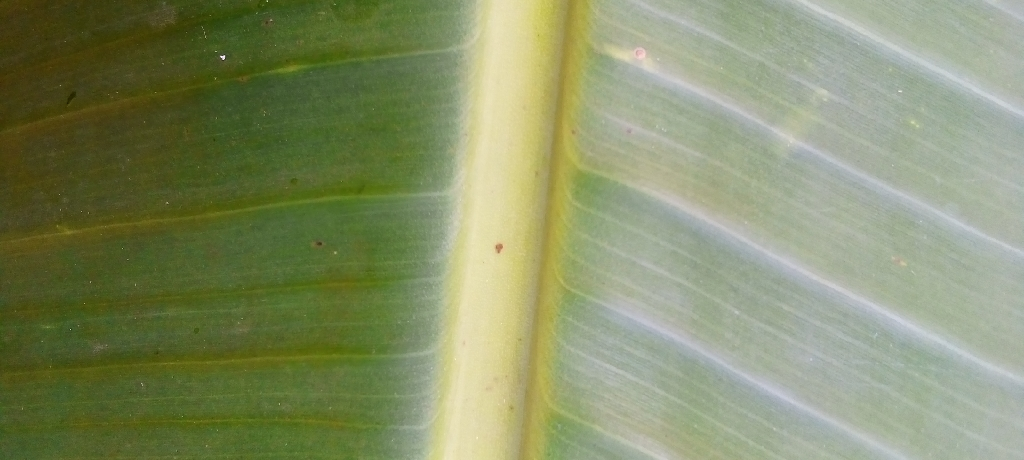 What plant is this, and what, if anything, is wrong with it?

banana, healthy
